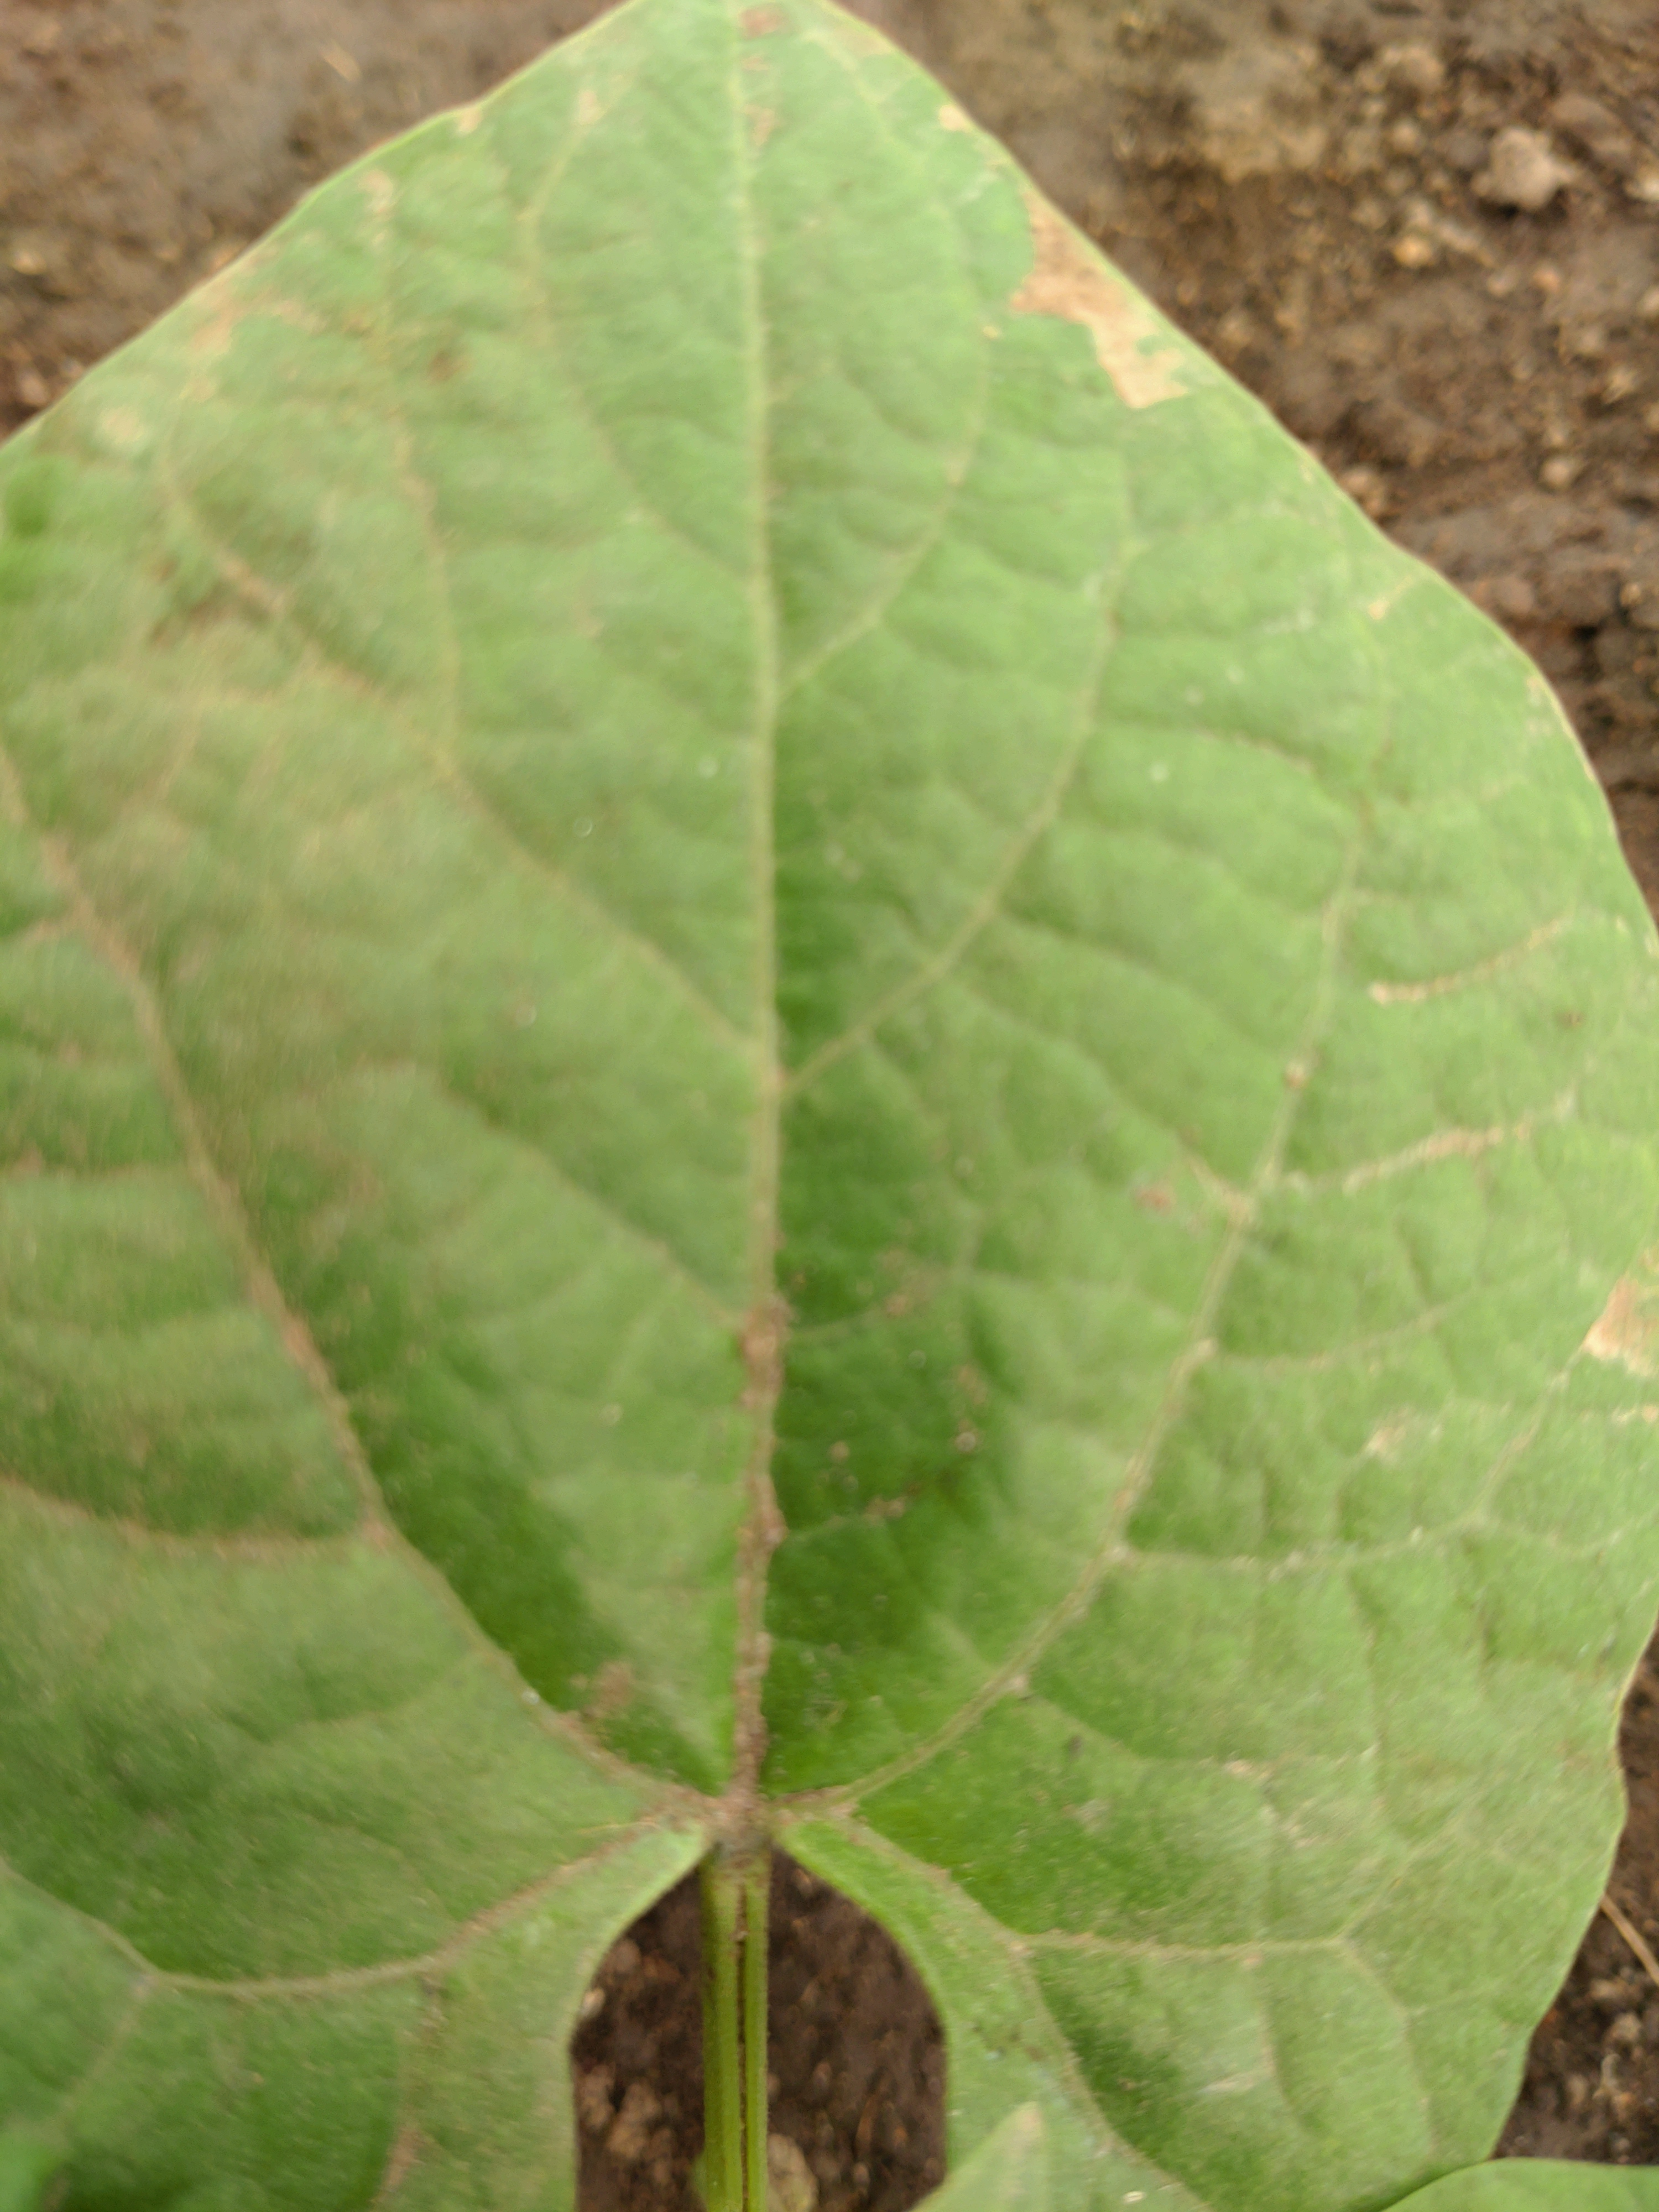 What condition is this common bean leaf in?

healthy
